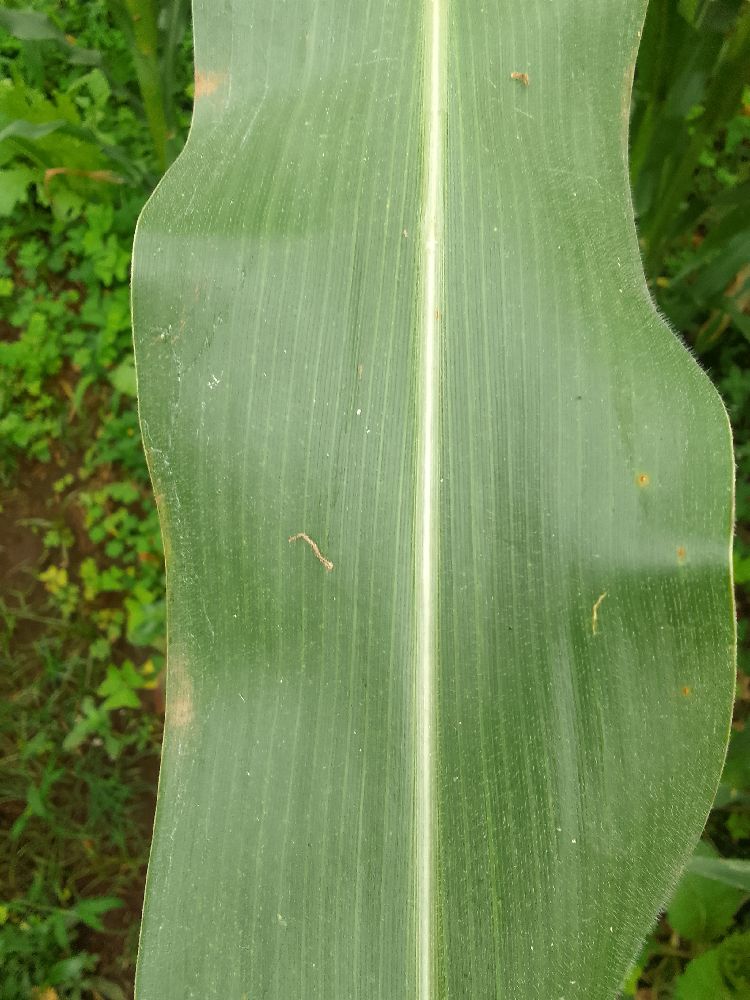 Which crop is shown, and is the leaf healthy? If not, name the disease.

maize, healthy
